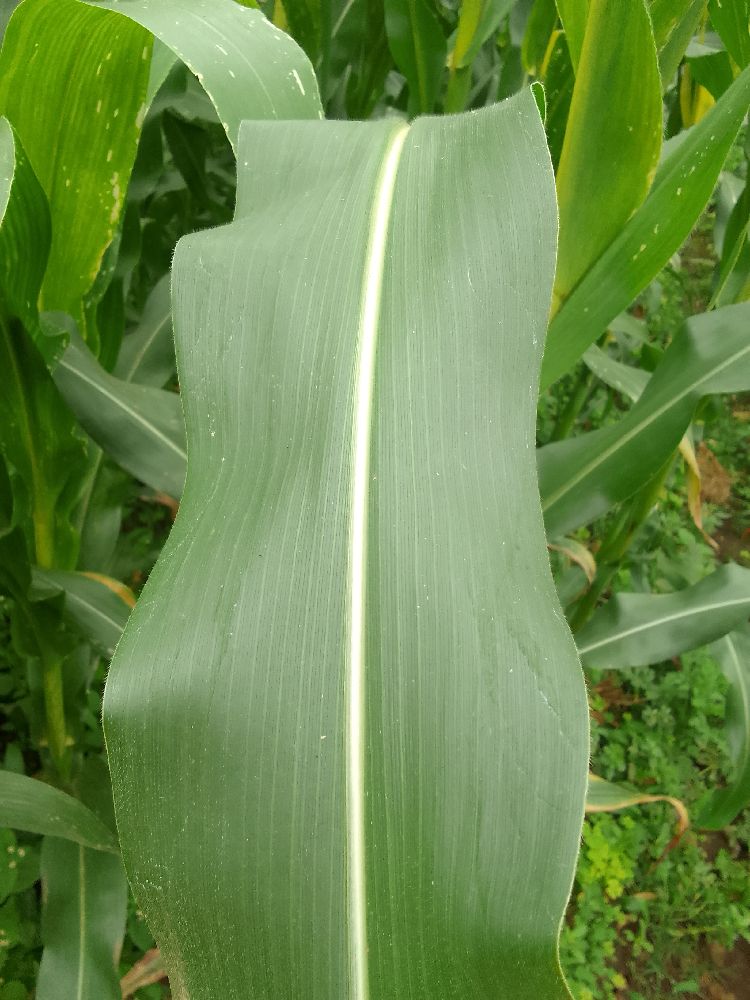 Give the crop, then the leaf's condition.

maize, healthy
